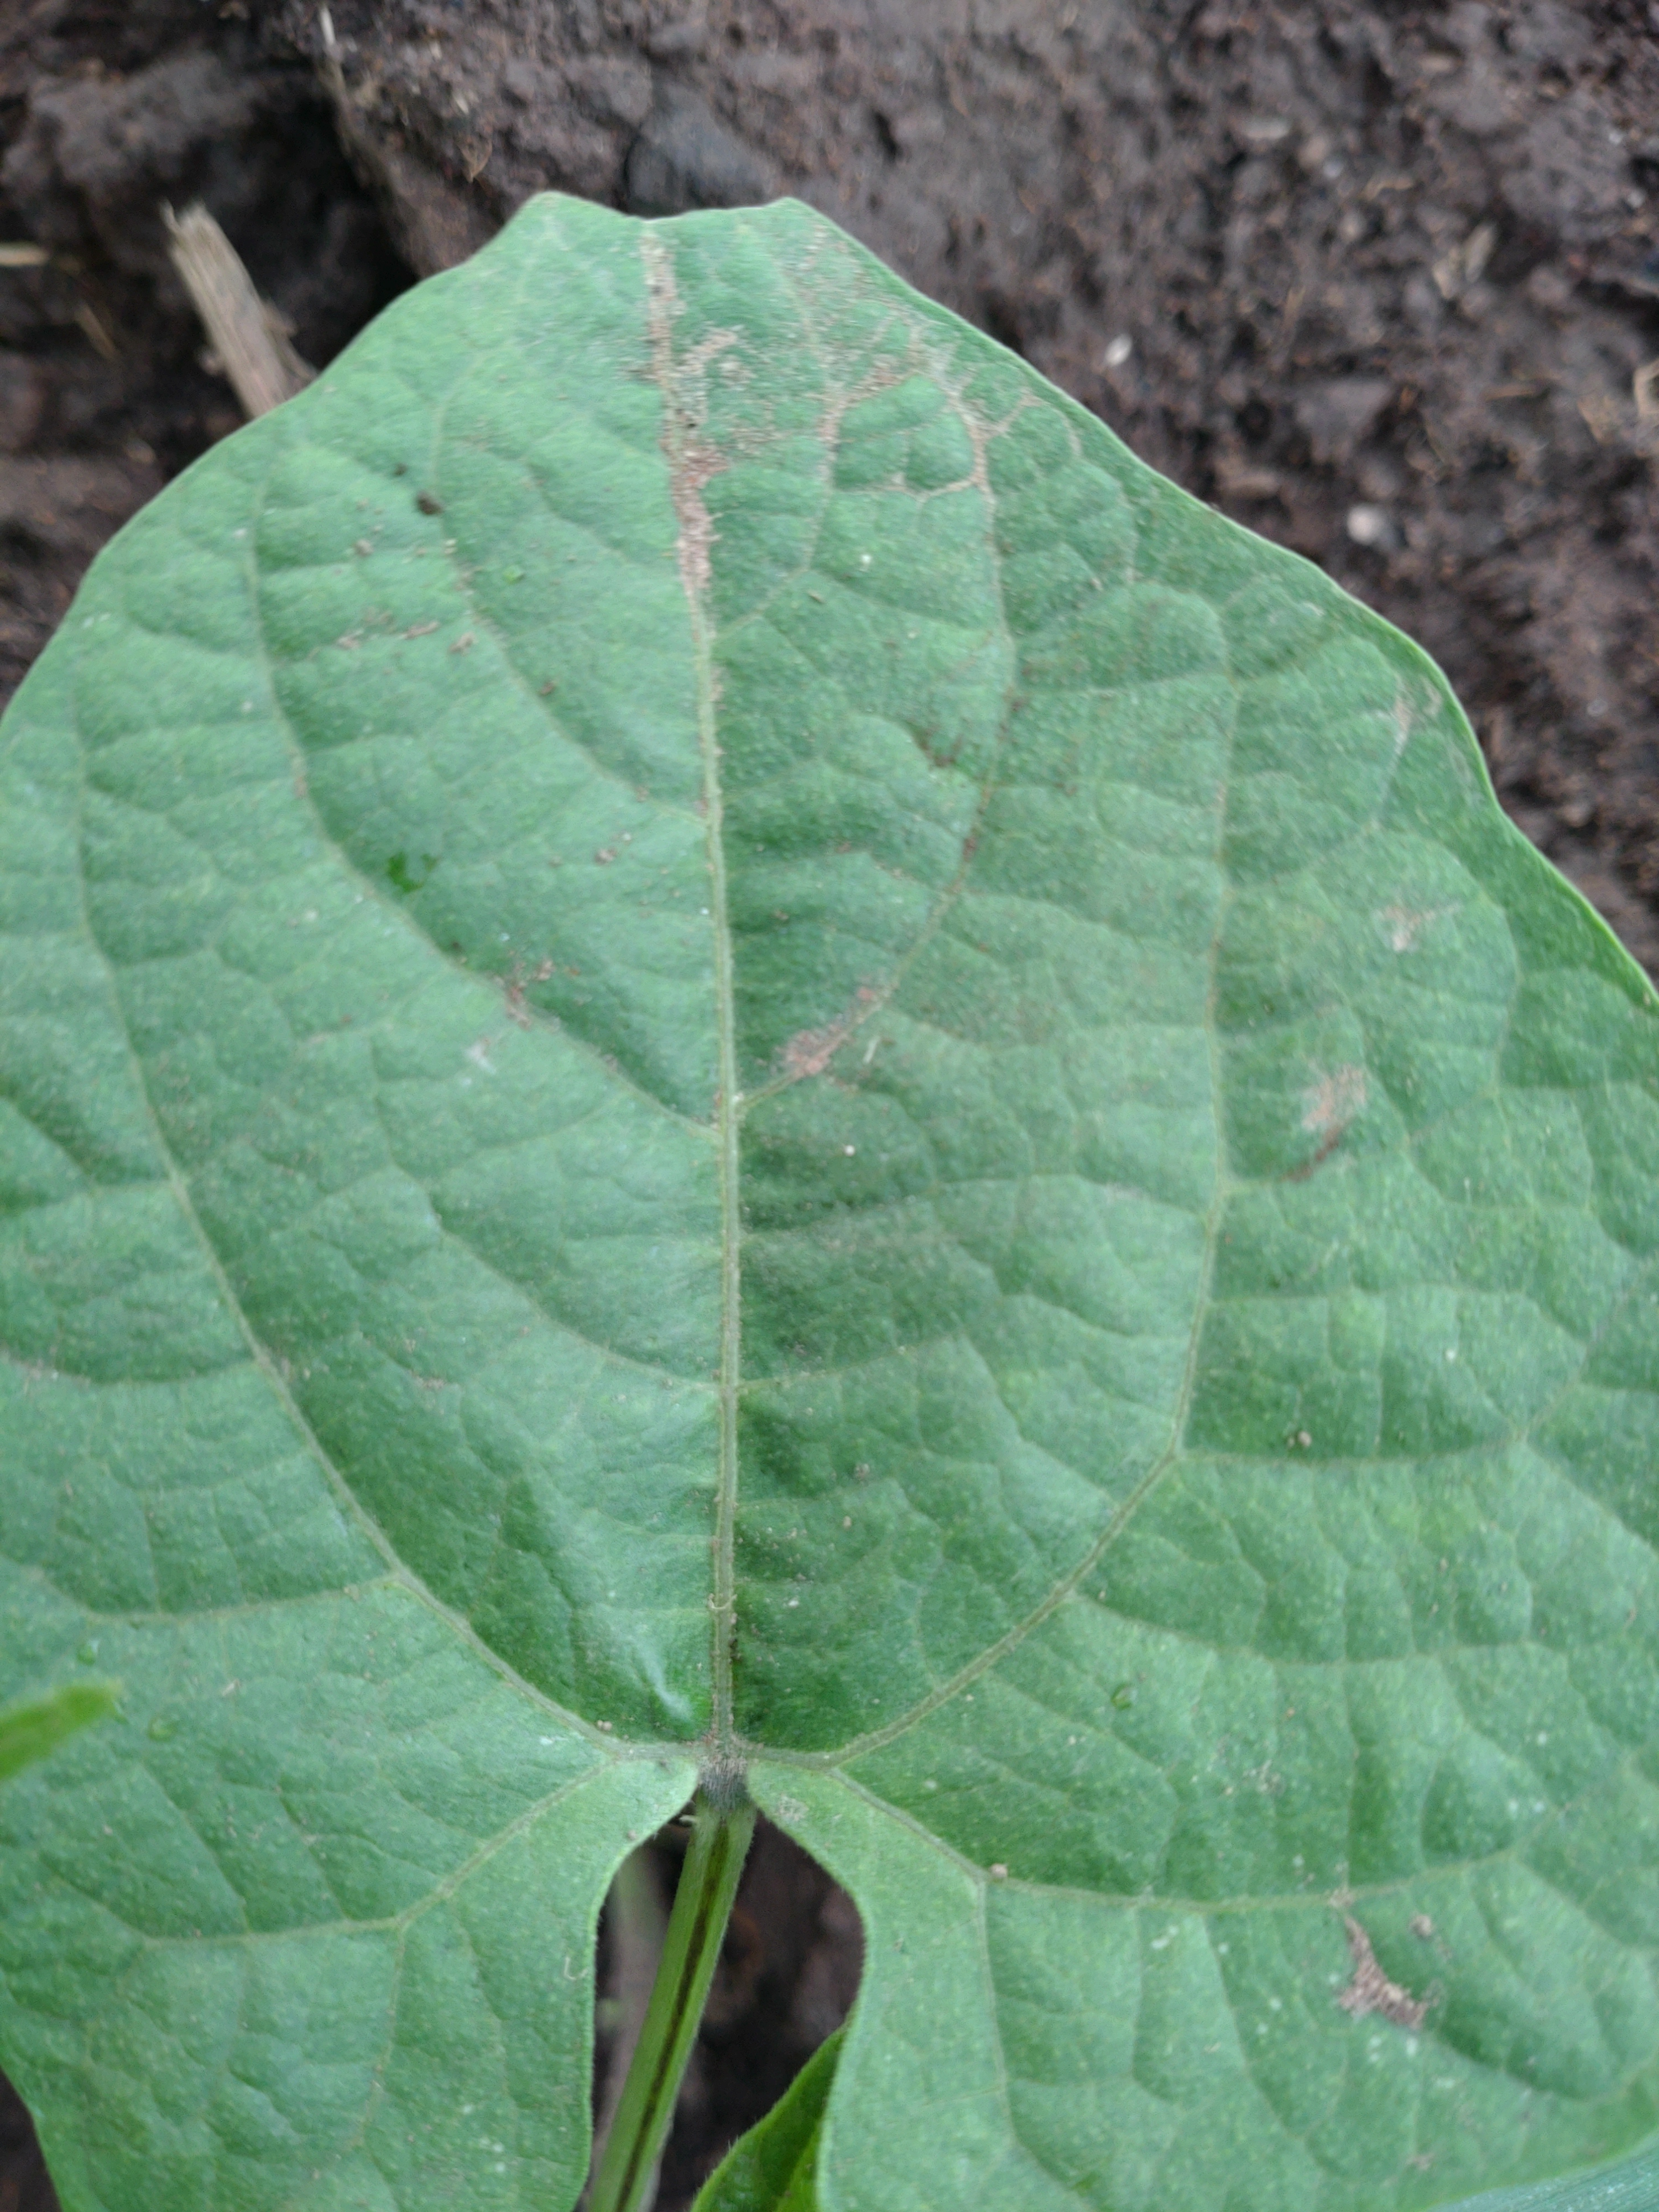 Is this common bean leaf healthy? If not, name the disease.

healthy
